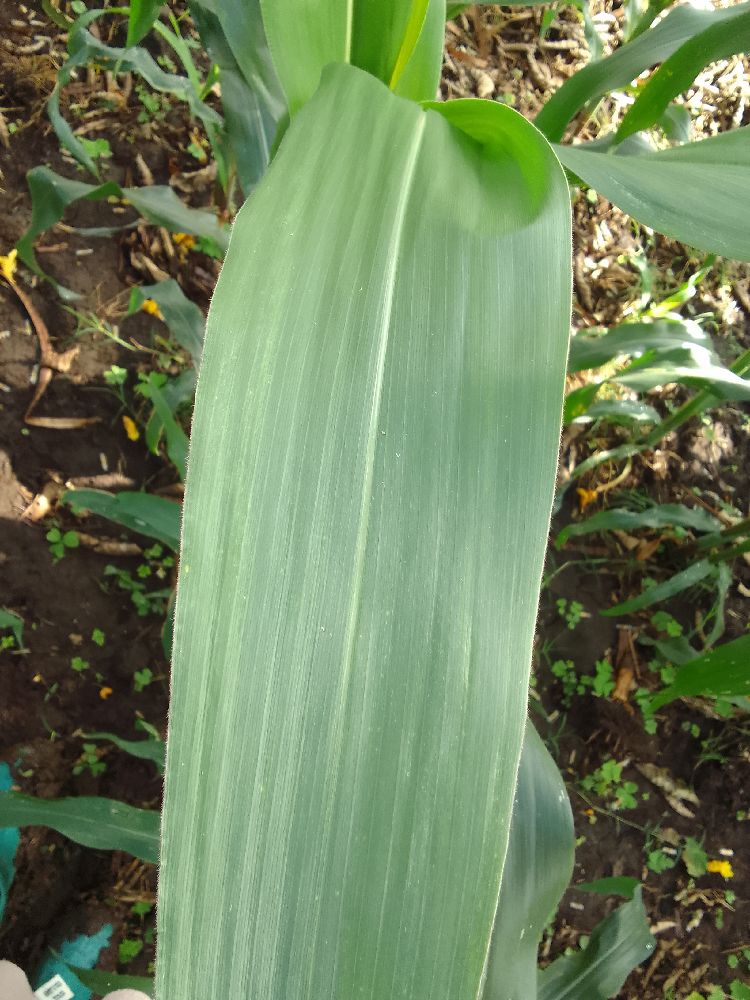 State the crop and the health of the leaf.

maize, healthy
